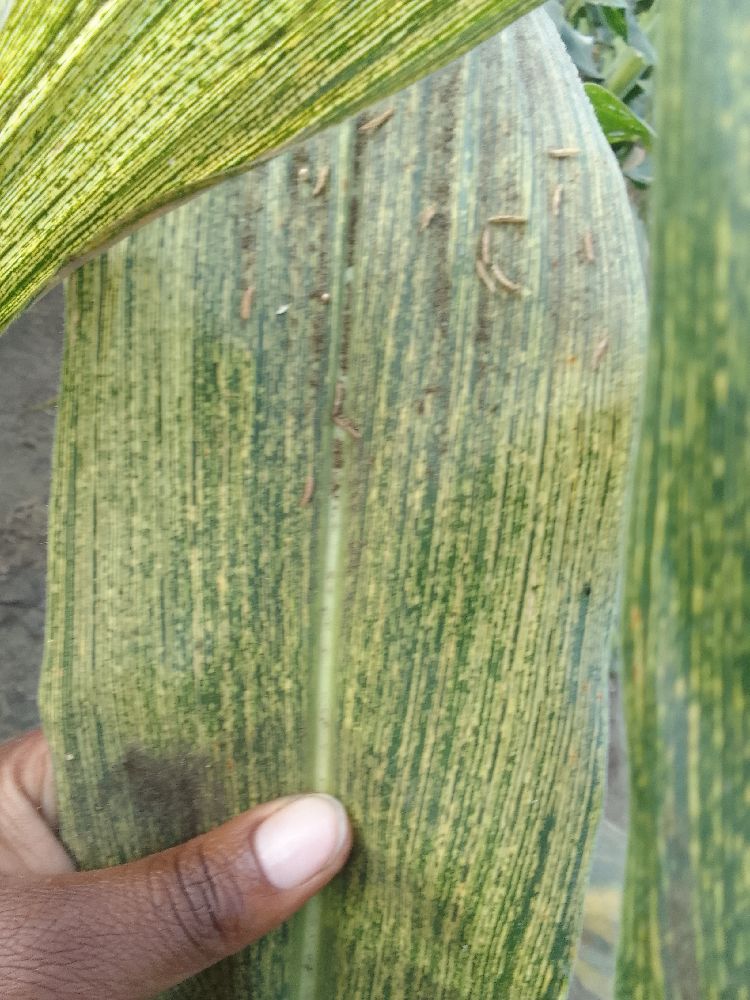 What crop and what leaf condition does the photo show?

maize, maize streak virus
